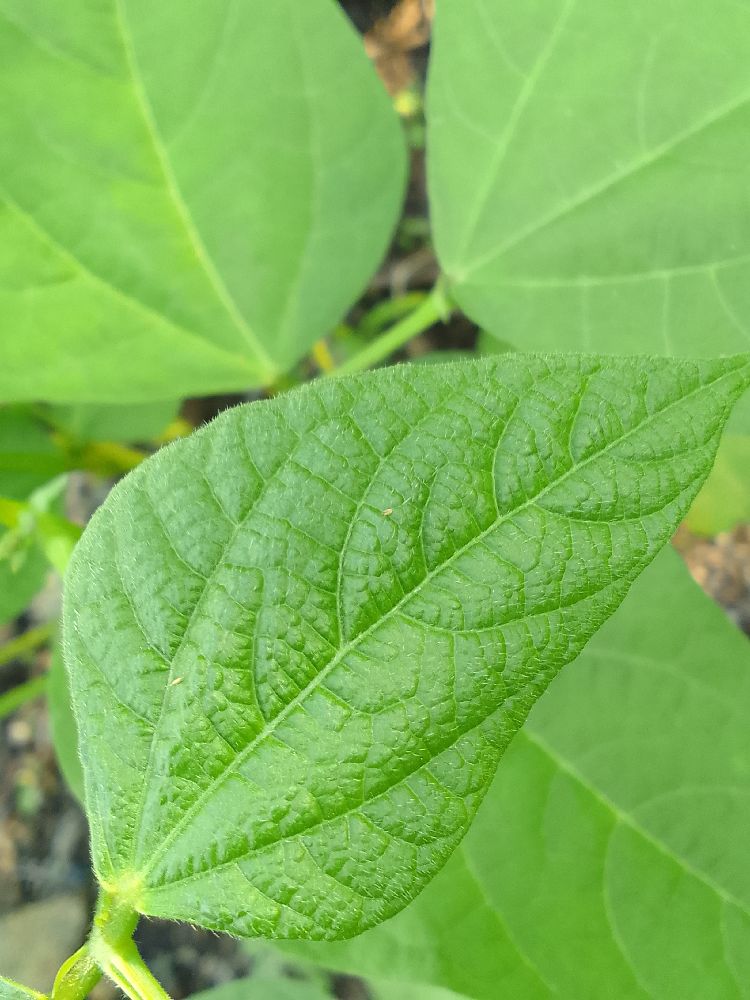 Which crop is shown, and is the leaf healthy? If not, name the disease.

common bean, healthy
